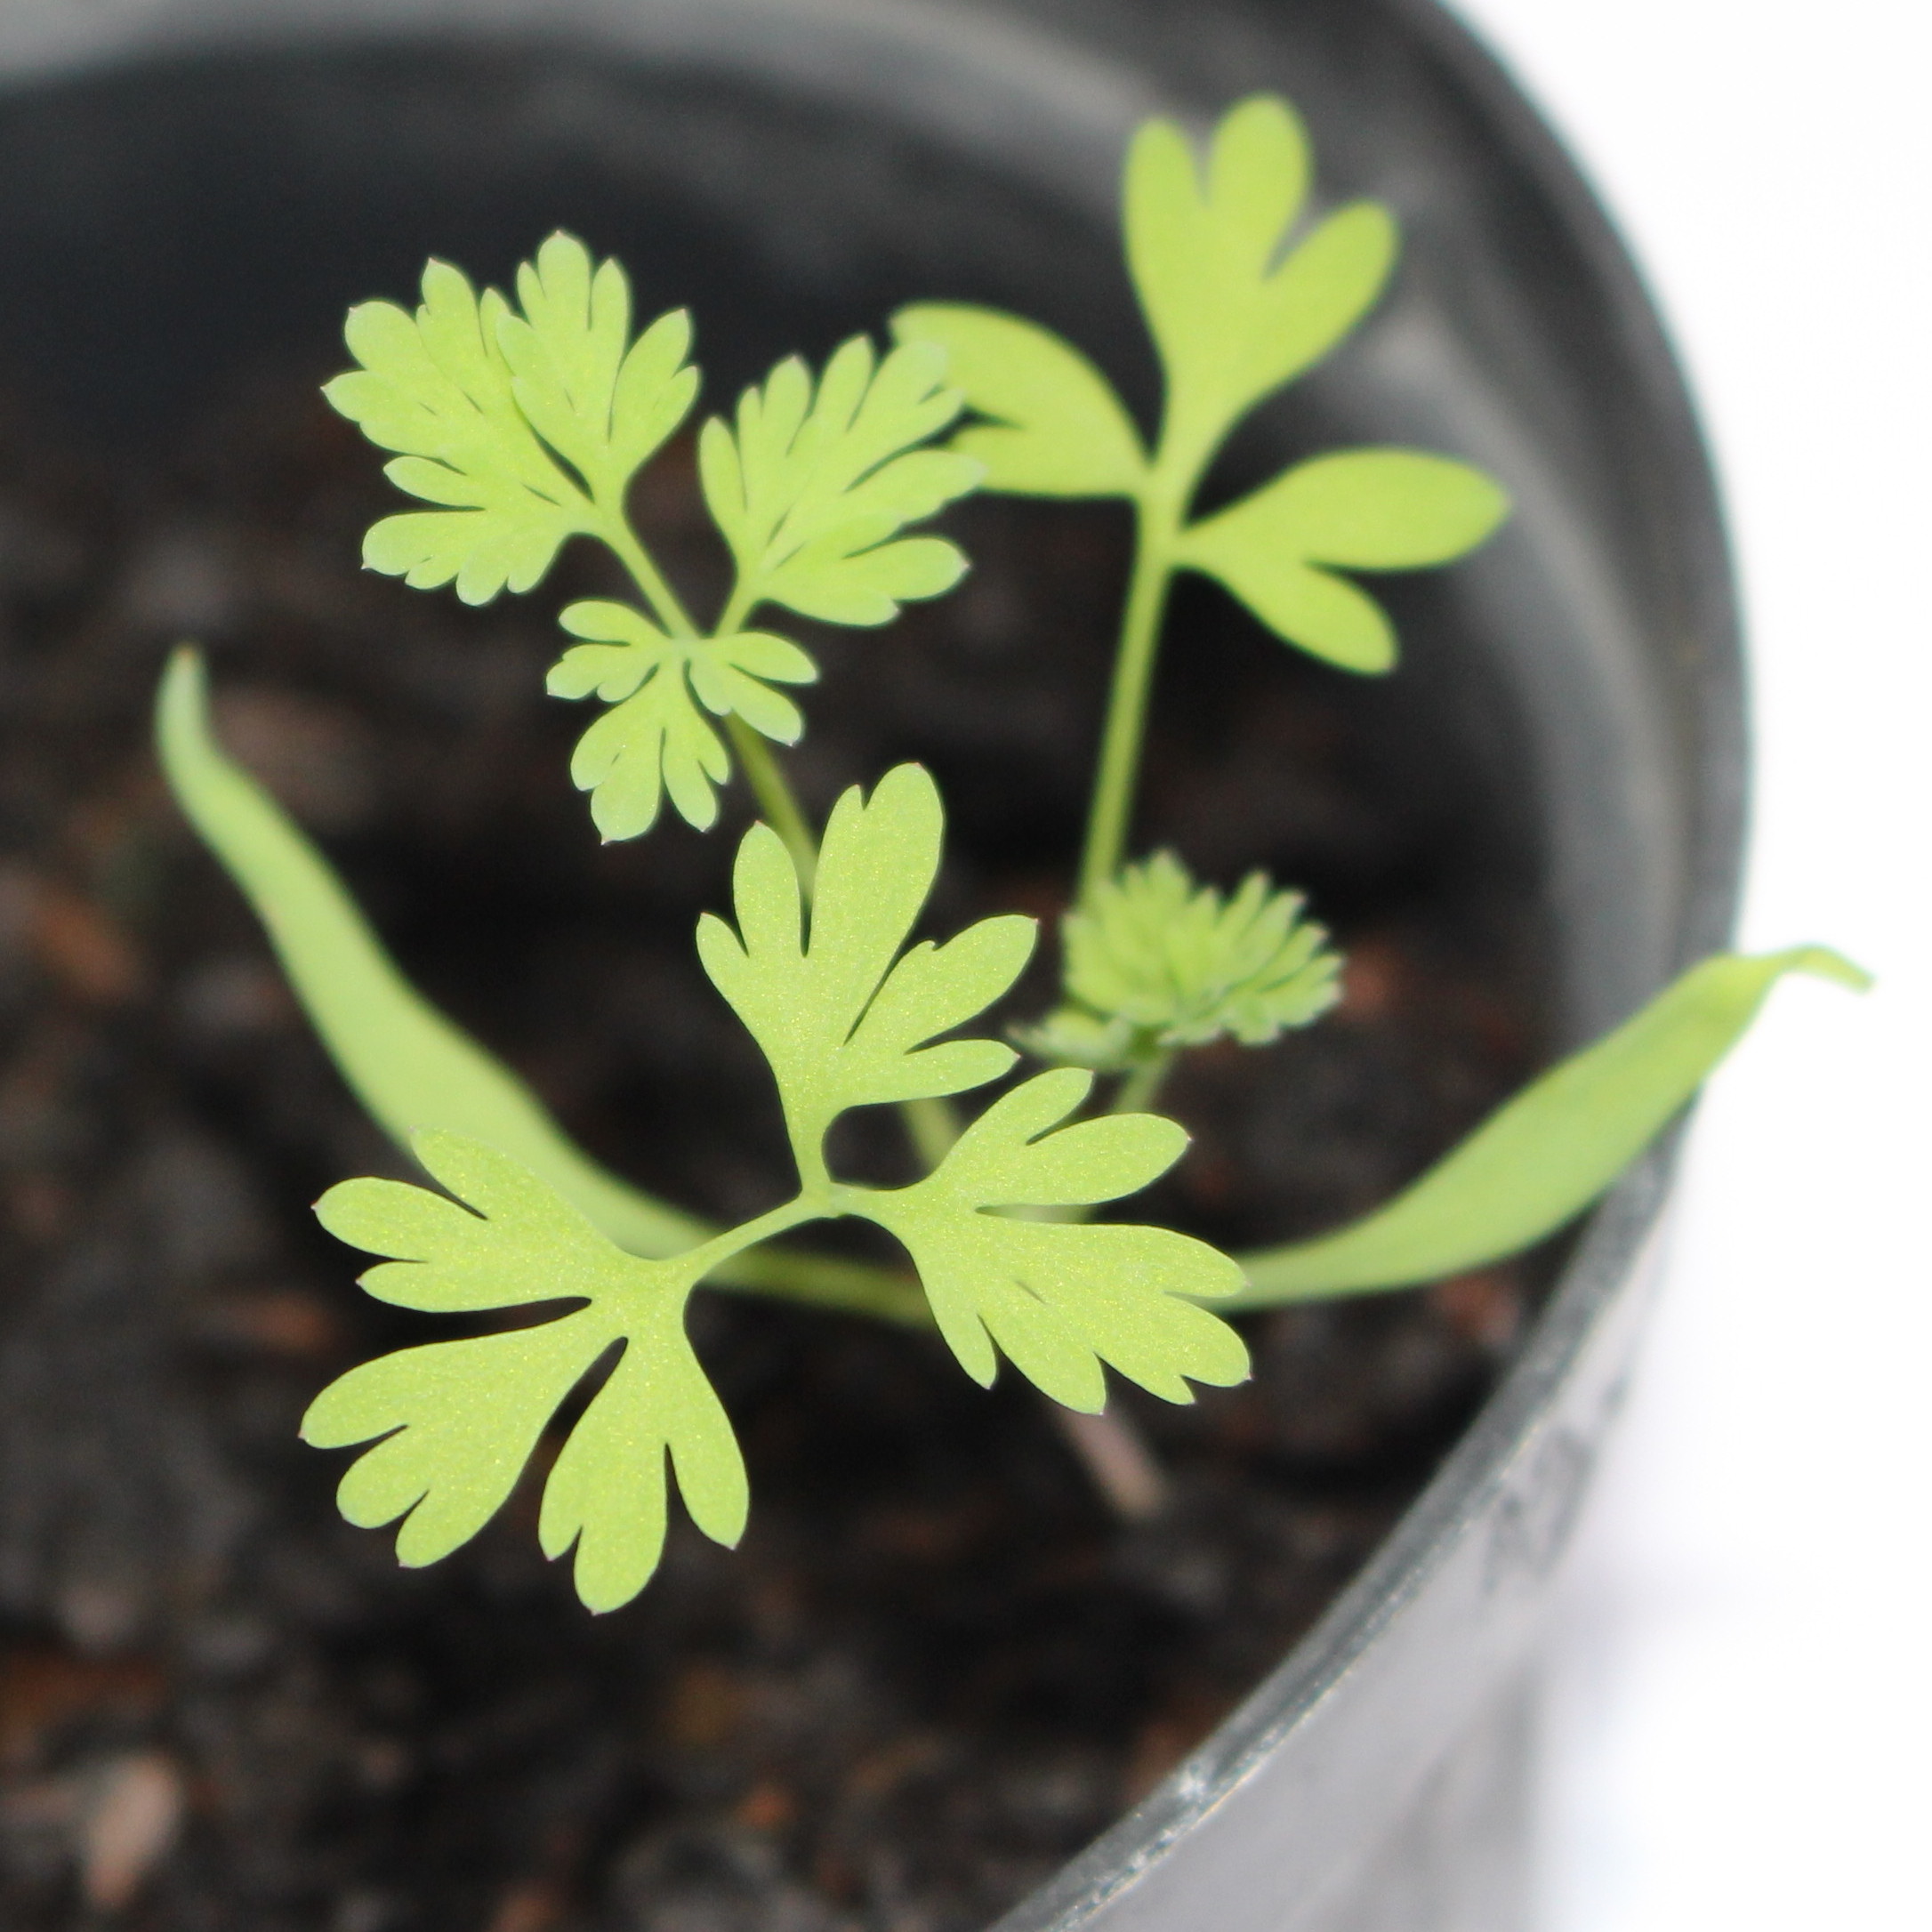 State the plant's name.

Fumaria officinalis
